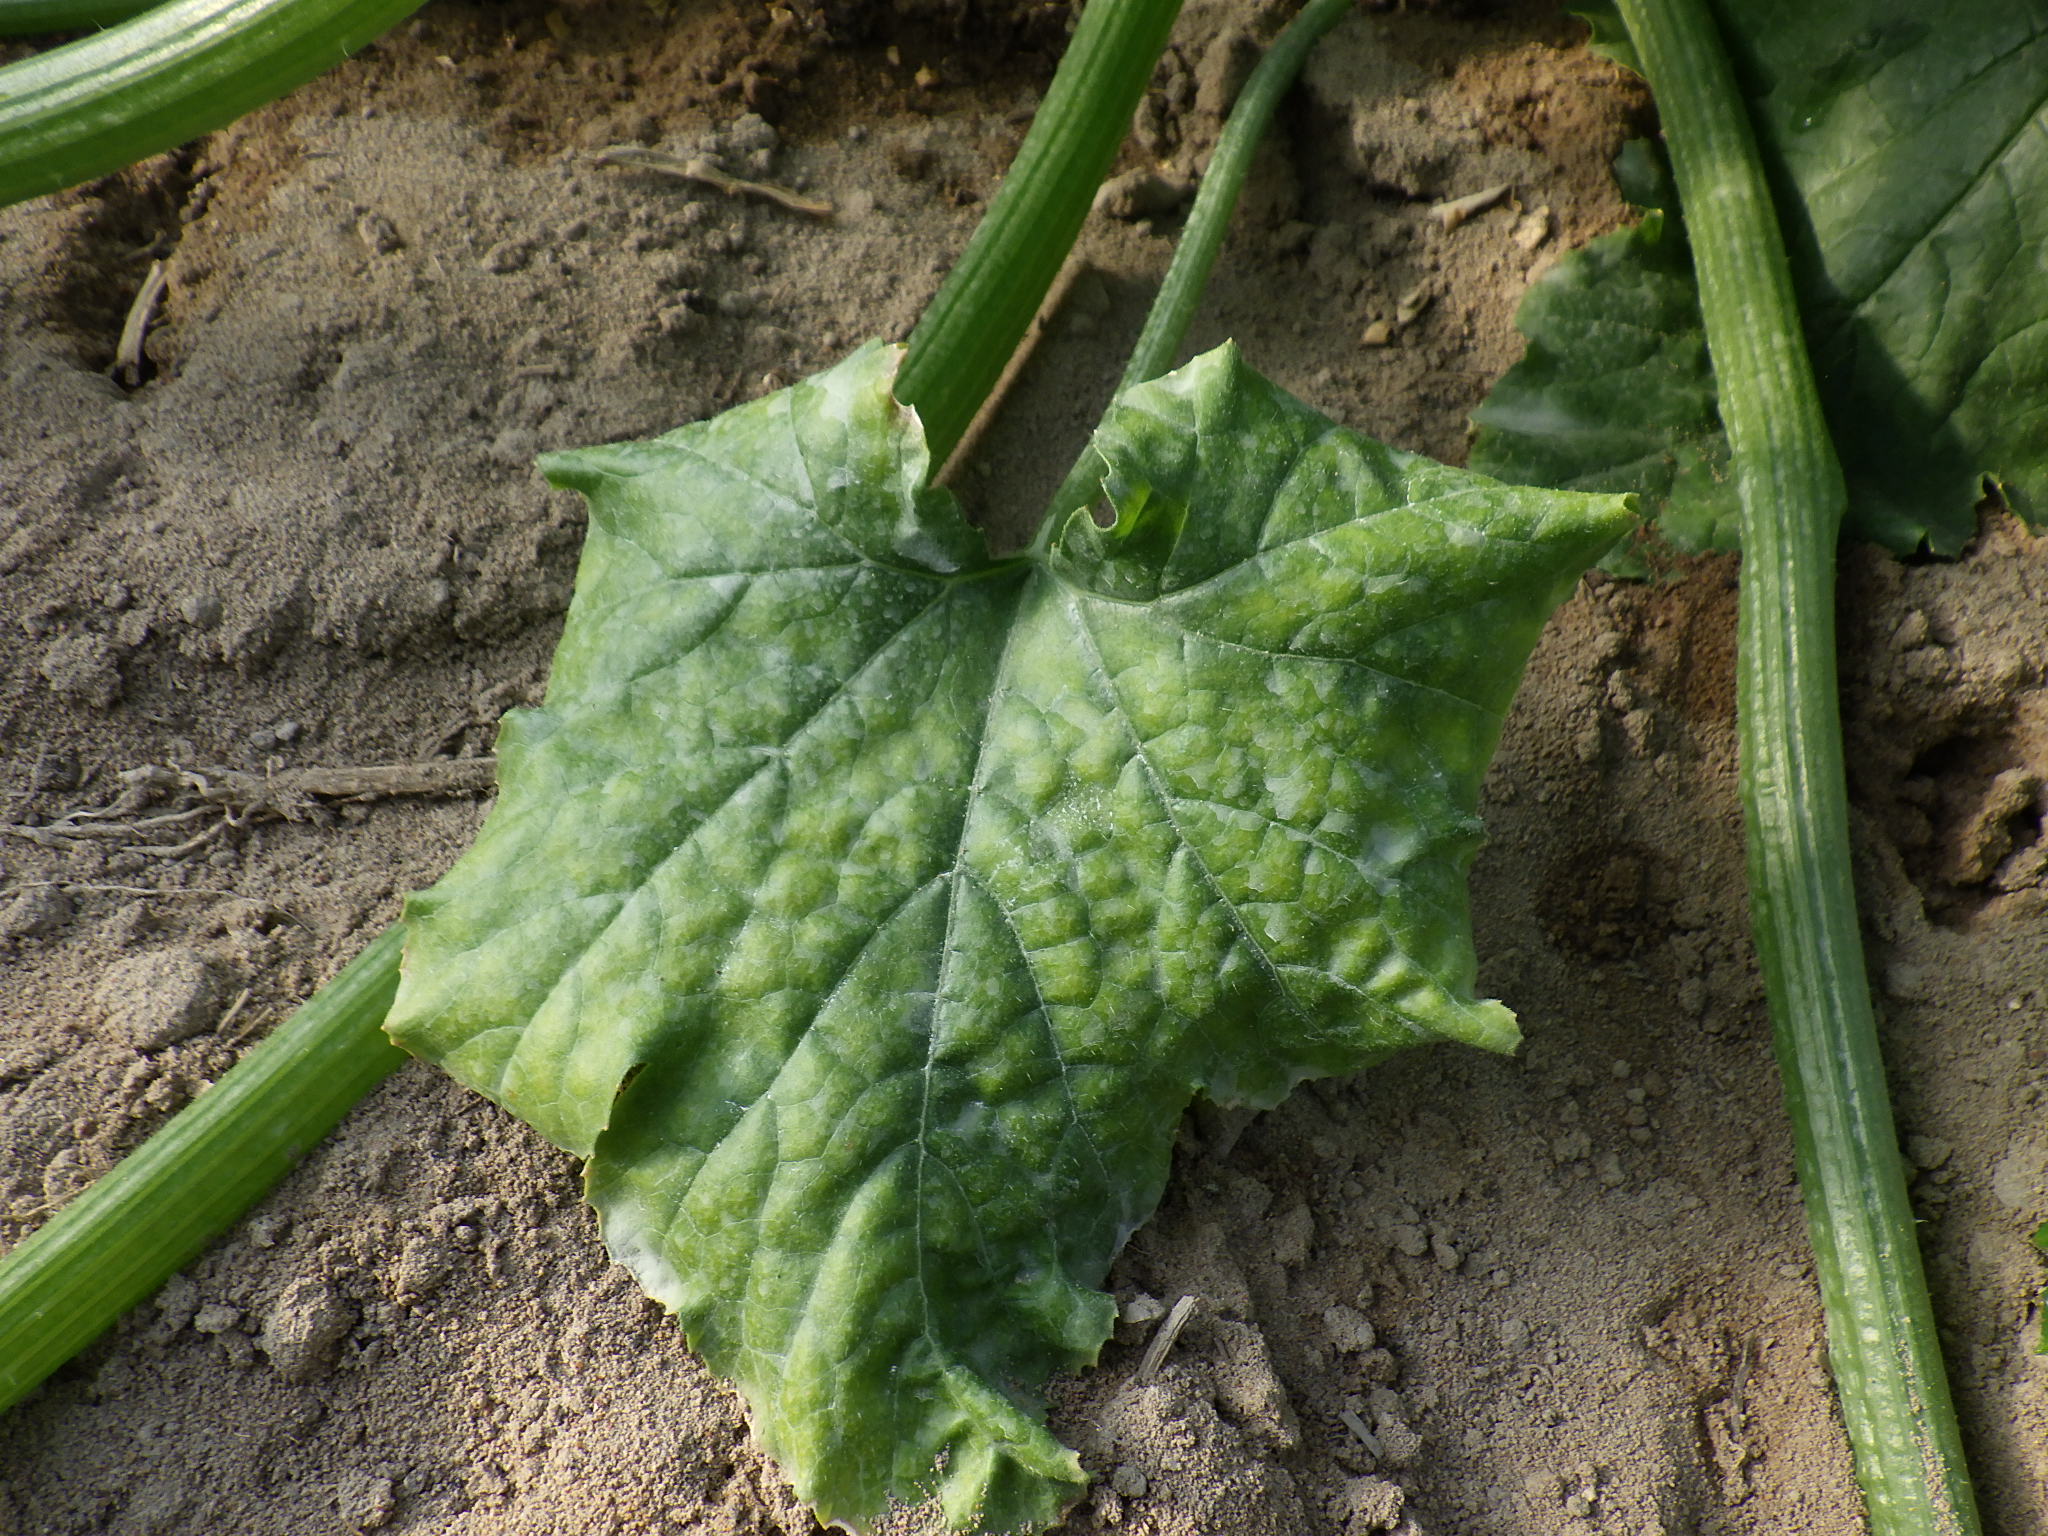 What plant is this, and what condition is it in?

zucchini, virosis
